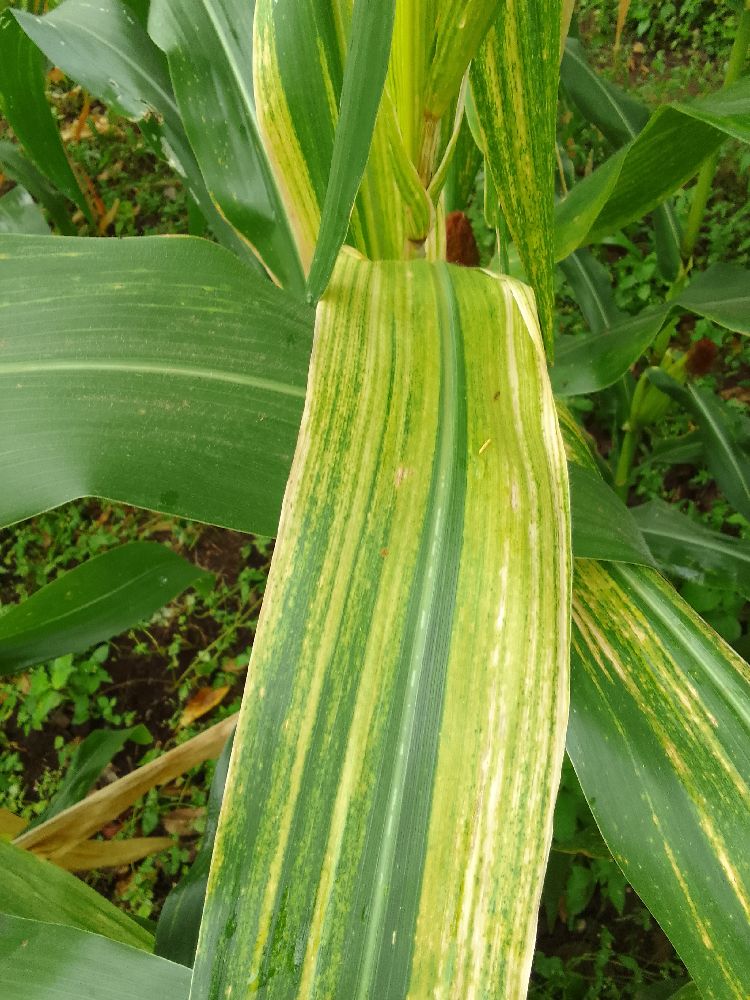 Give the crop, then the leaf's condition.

maize, maize lethal necrosis
